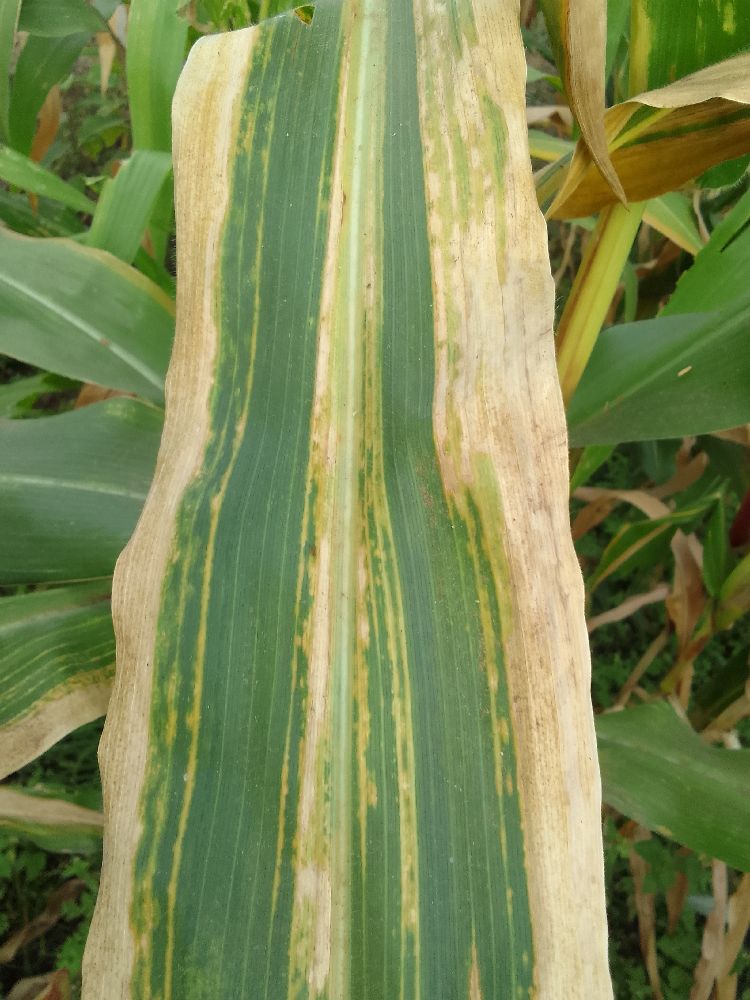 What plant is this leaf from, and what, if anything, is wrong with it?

maize, maize lethal necrosis
